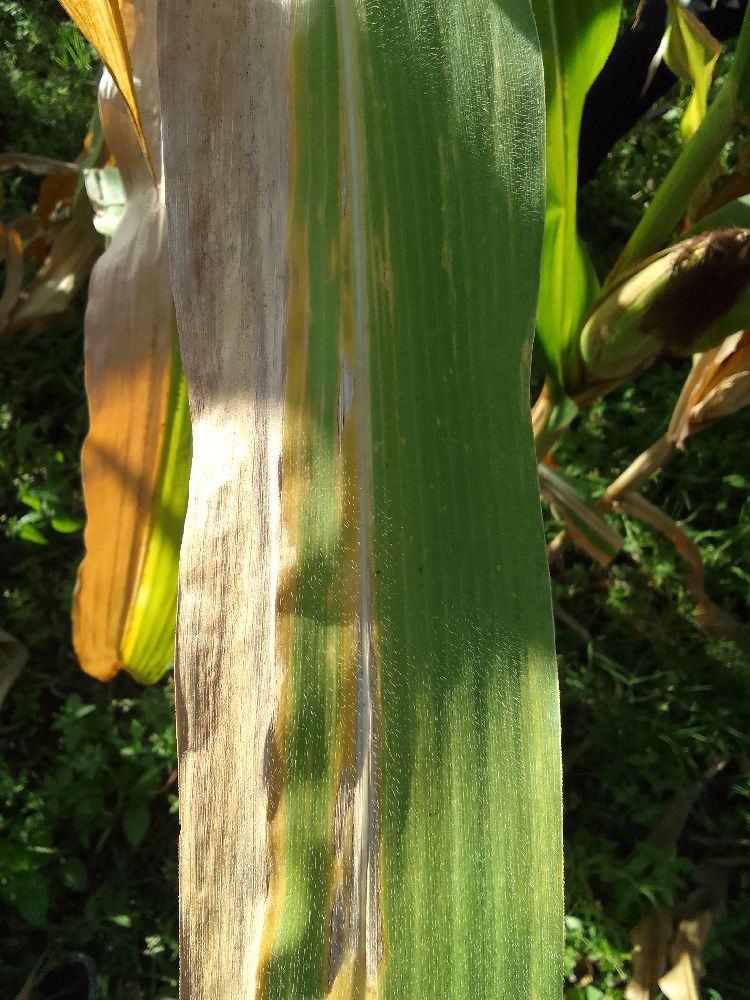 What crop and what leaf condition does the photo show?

maize, maize lethal necrosis
